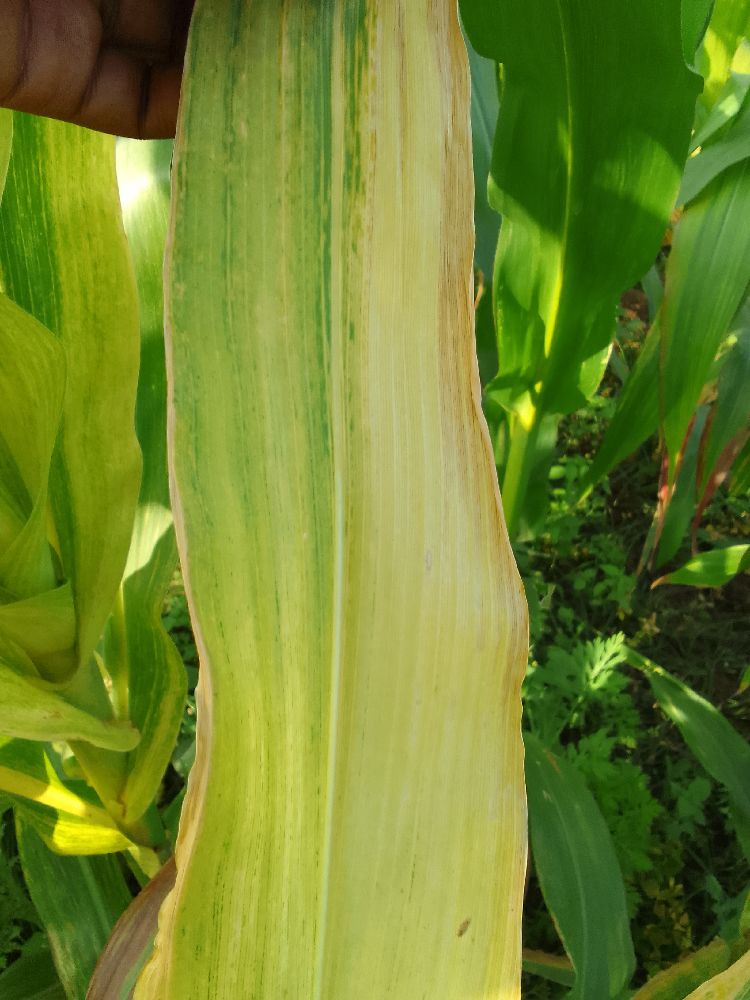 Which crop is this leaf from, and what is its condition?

maize, maize lethal necrosis
